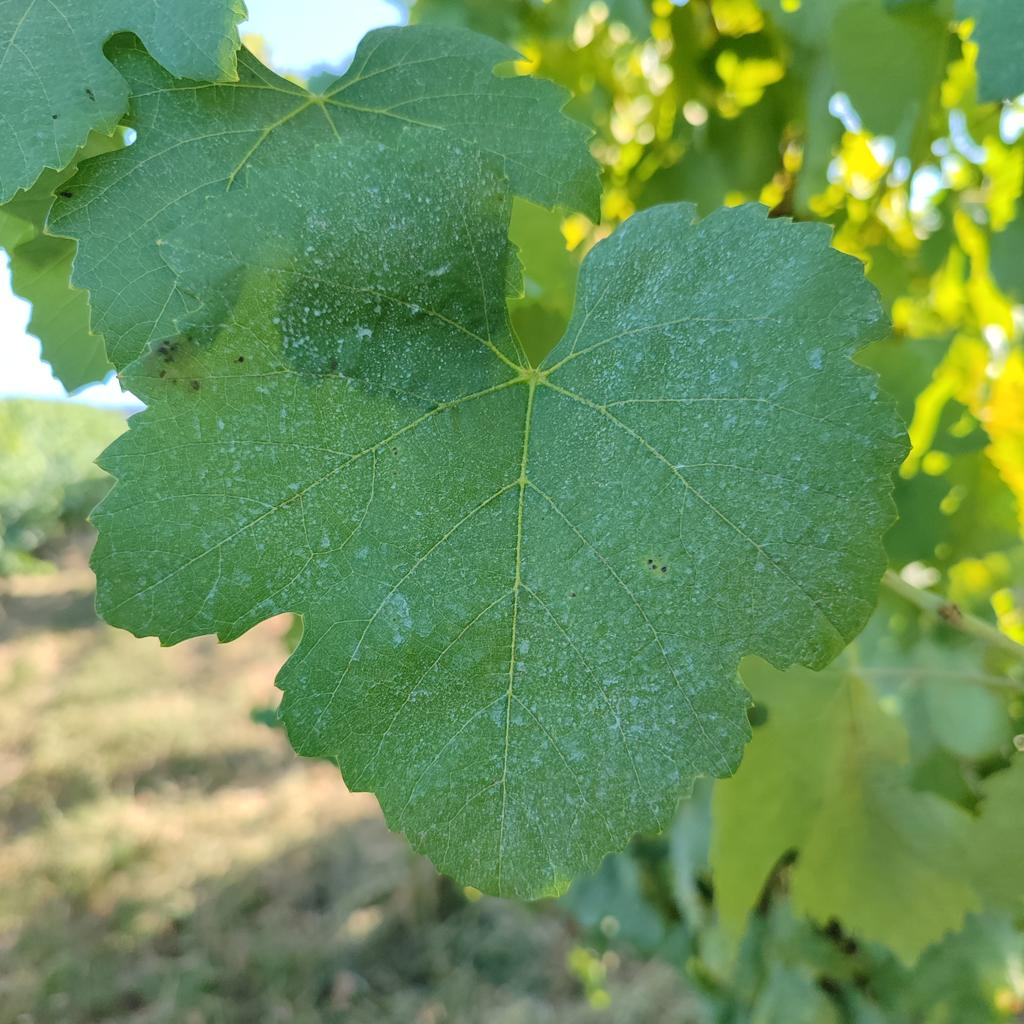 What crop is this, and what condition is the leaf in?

grapevine, healthy
